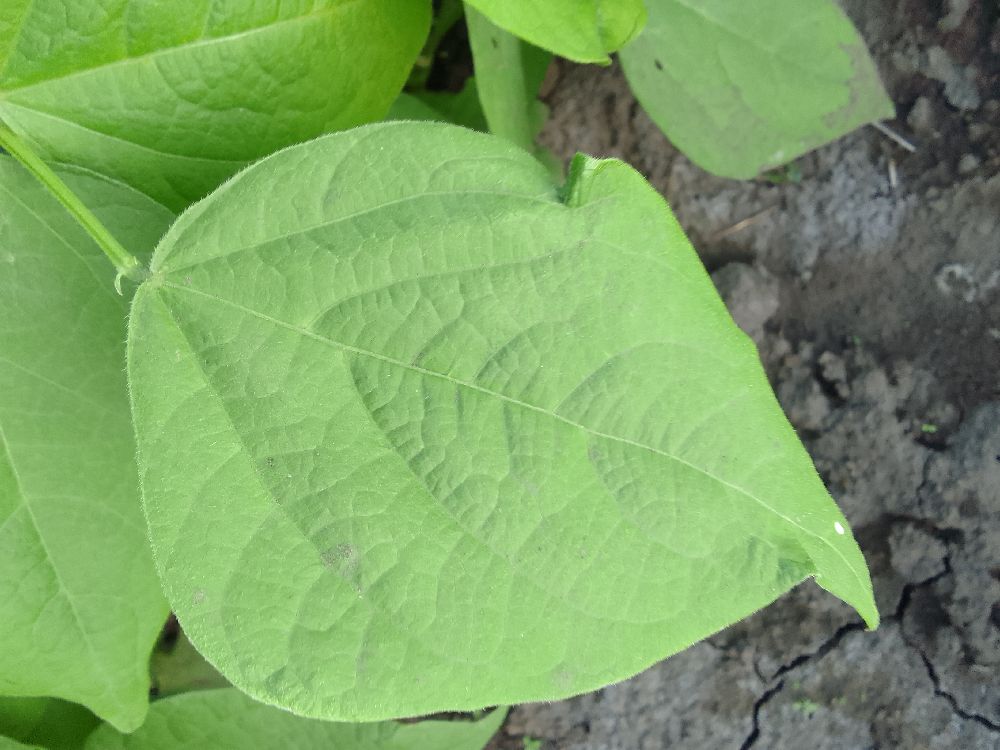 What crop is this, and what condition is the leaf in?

common bean, healthy
